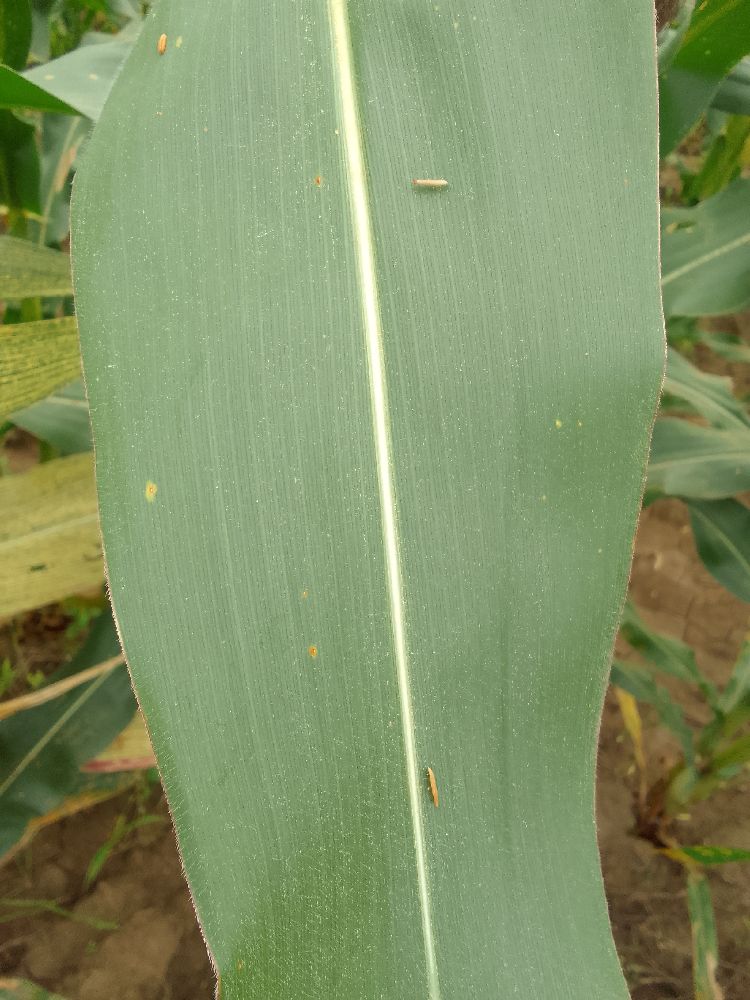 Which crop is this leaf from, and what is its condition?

maize, healthy
